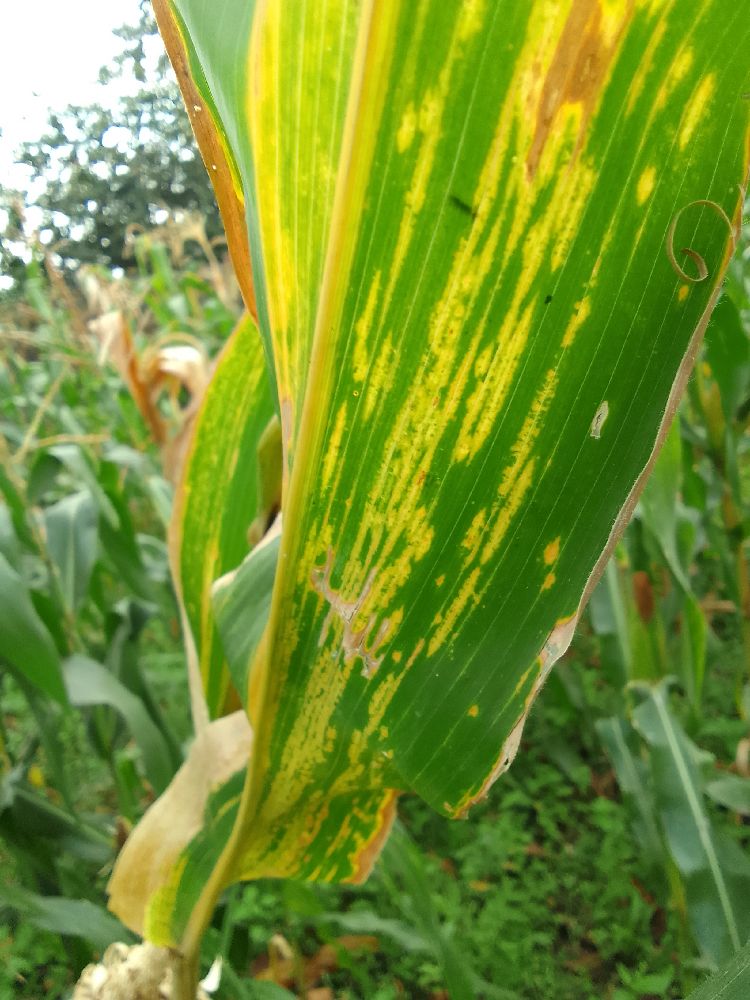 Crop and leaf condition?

maize, maize lethal necrosis
